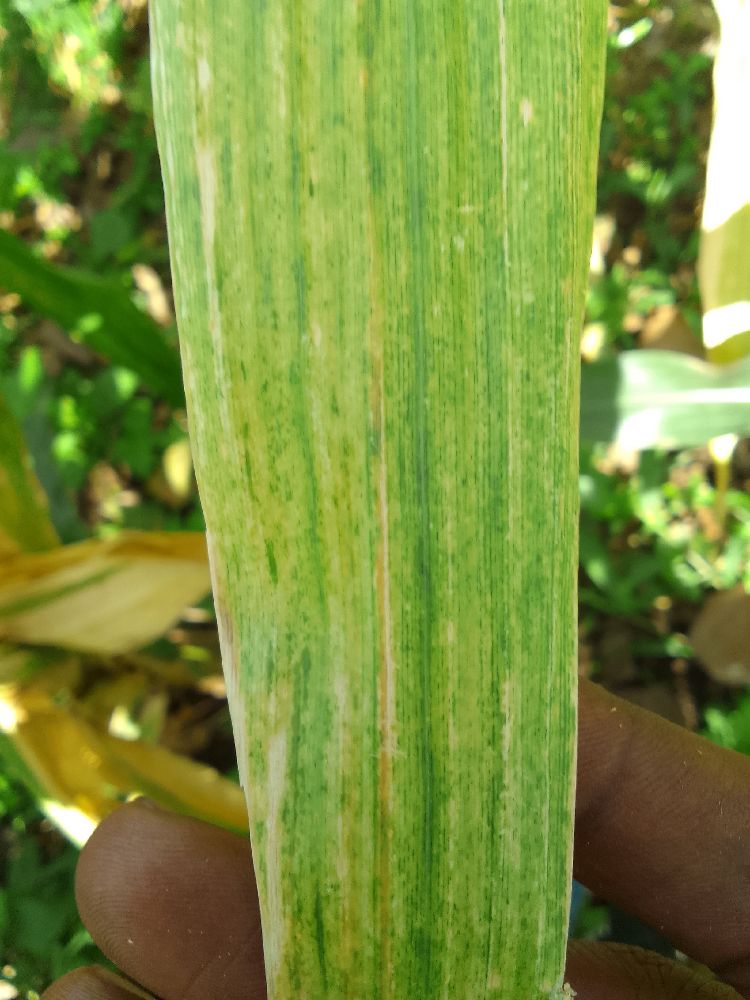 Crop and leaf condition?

maize, maize lethal necrosis
